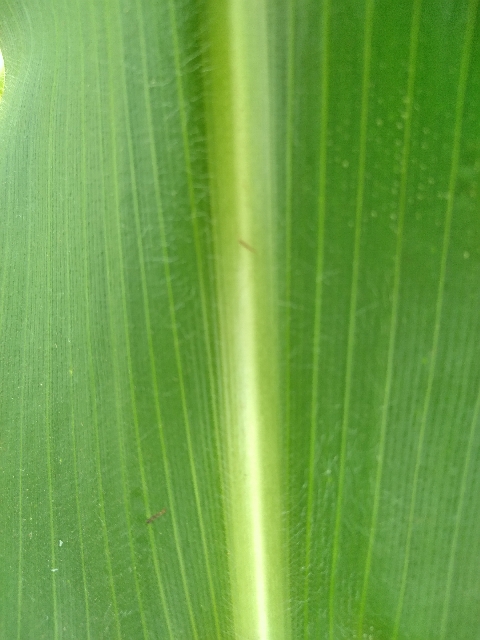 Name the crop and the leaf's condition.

maize, healthy
